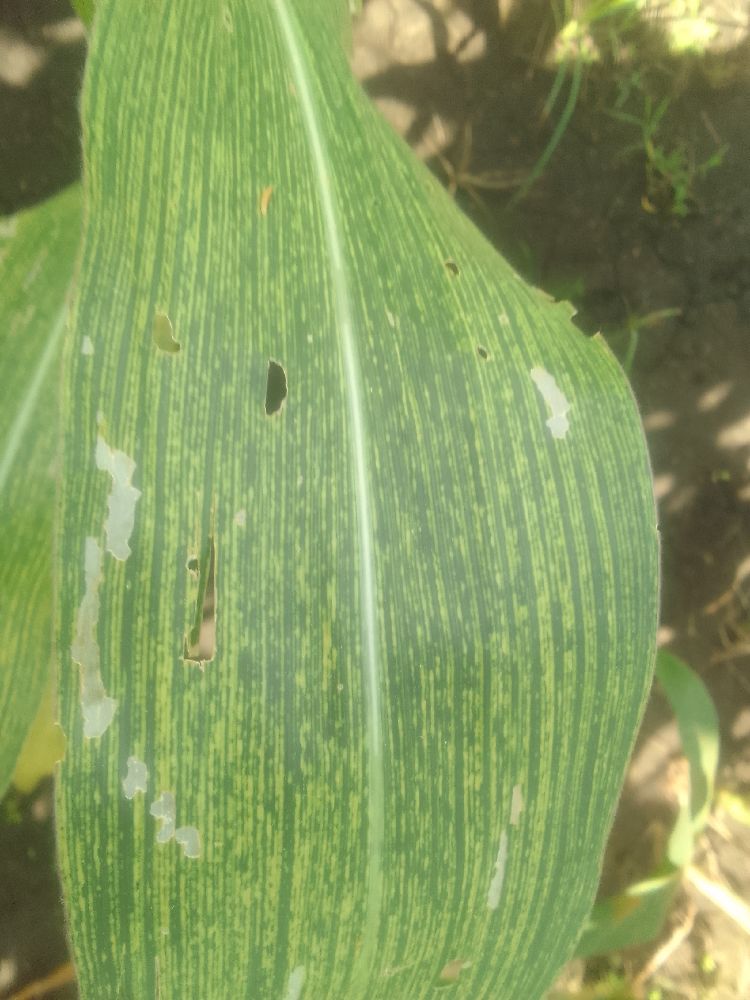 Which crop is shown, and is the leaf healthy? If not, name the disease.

maize, maize streak virus
